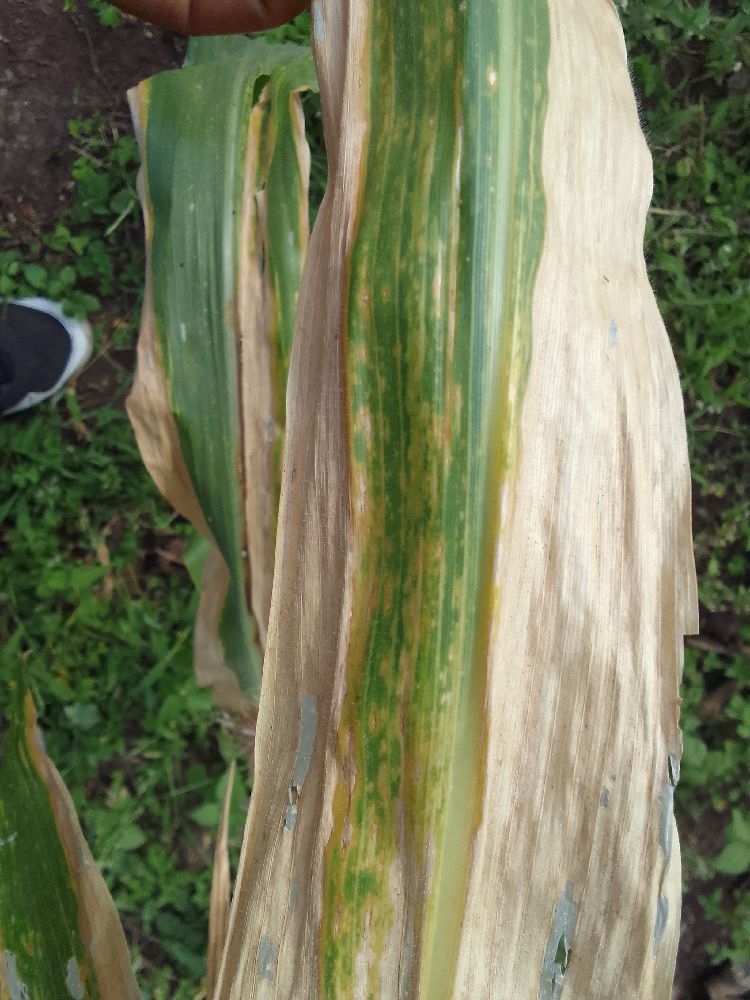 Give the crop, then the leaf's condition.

maize, maize lethal necrosis
